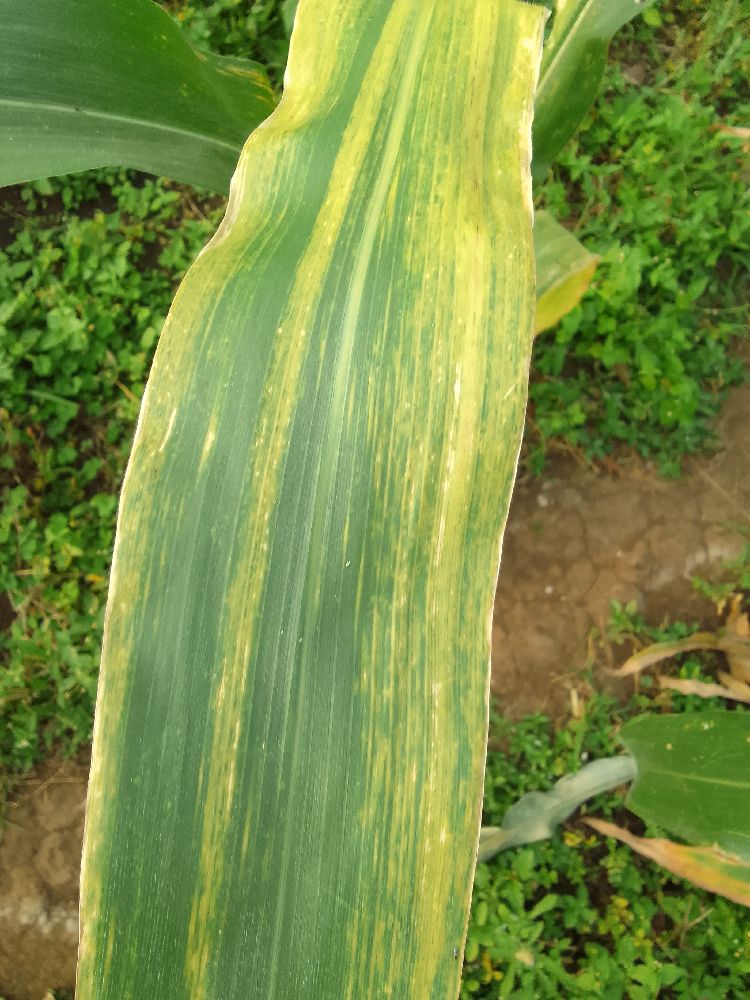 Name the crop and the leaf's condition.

maize, maize lethal necrosis
